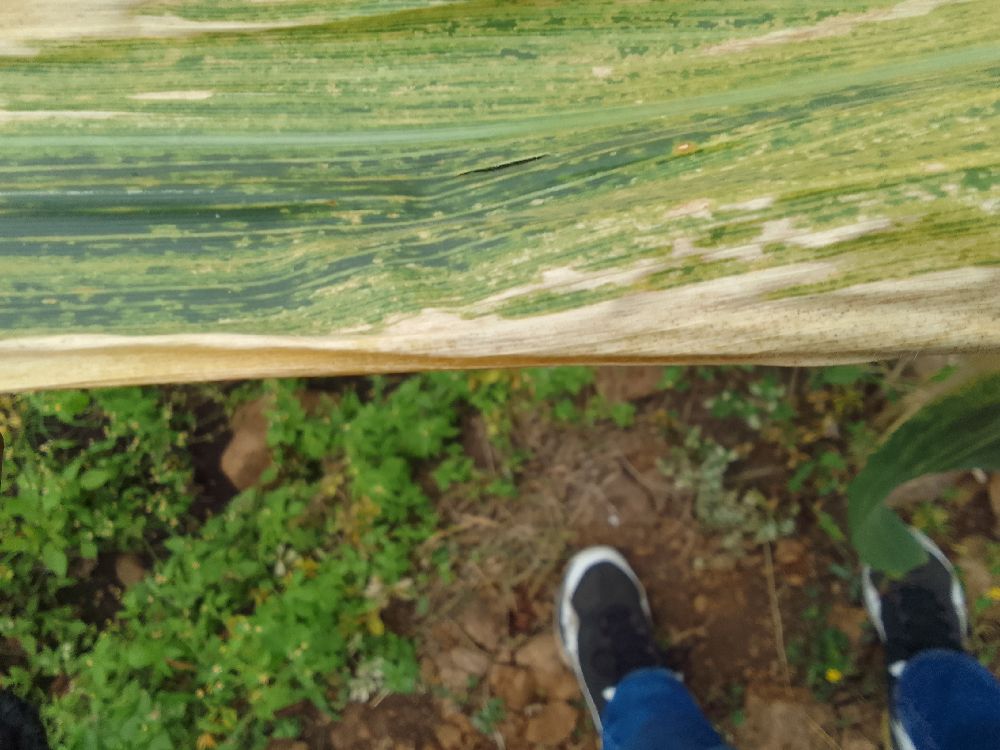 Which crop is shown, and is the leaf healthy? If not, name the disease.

maize, maize lethal necrosis
